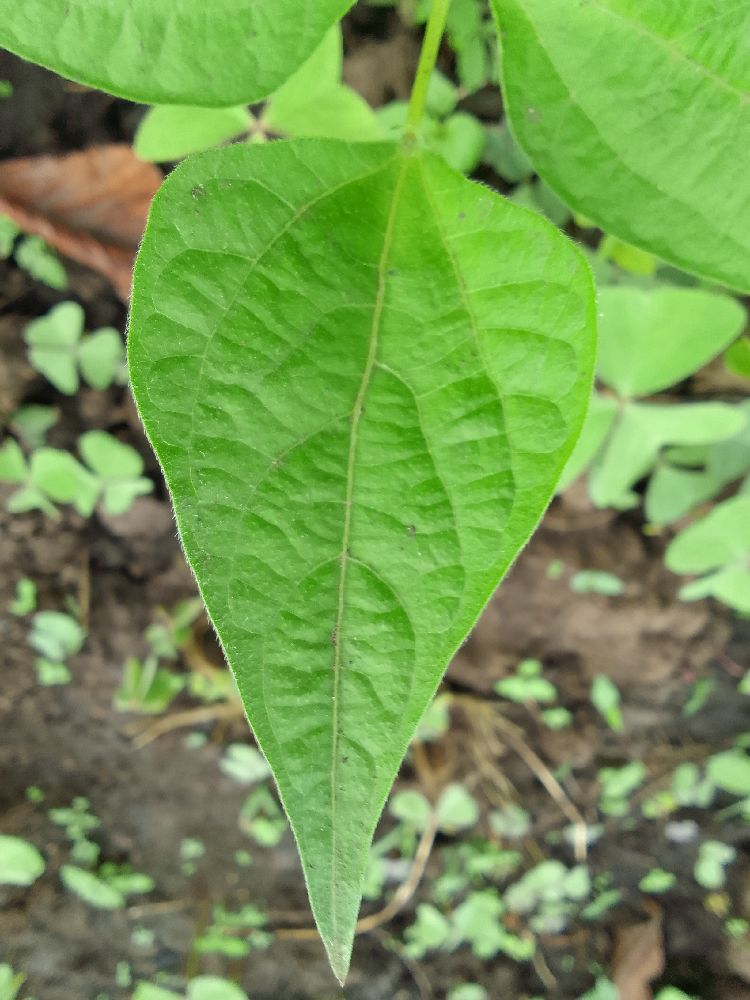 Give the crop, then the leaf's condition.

common bean, healthy
